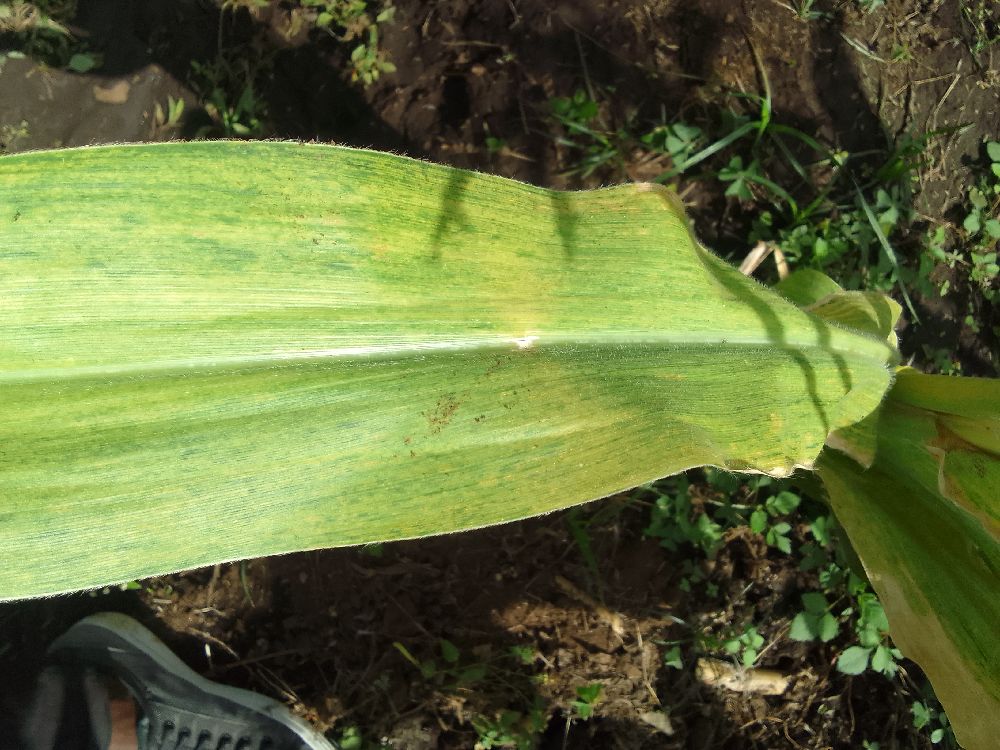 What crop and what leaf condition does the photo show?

maize, maize lethal necrosis
